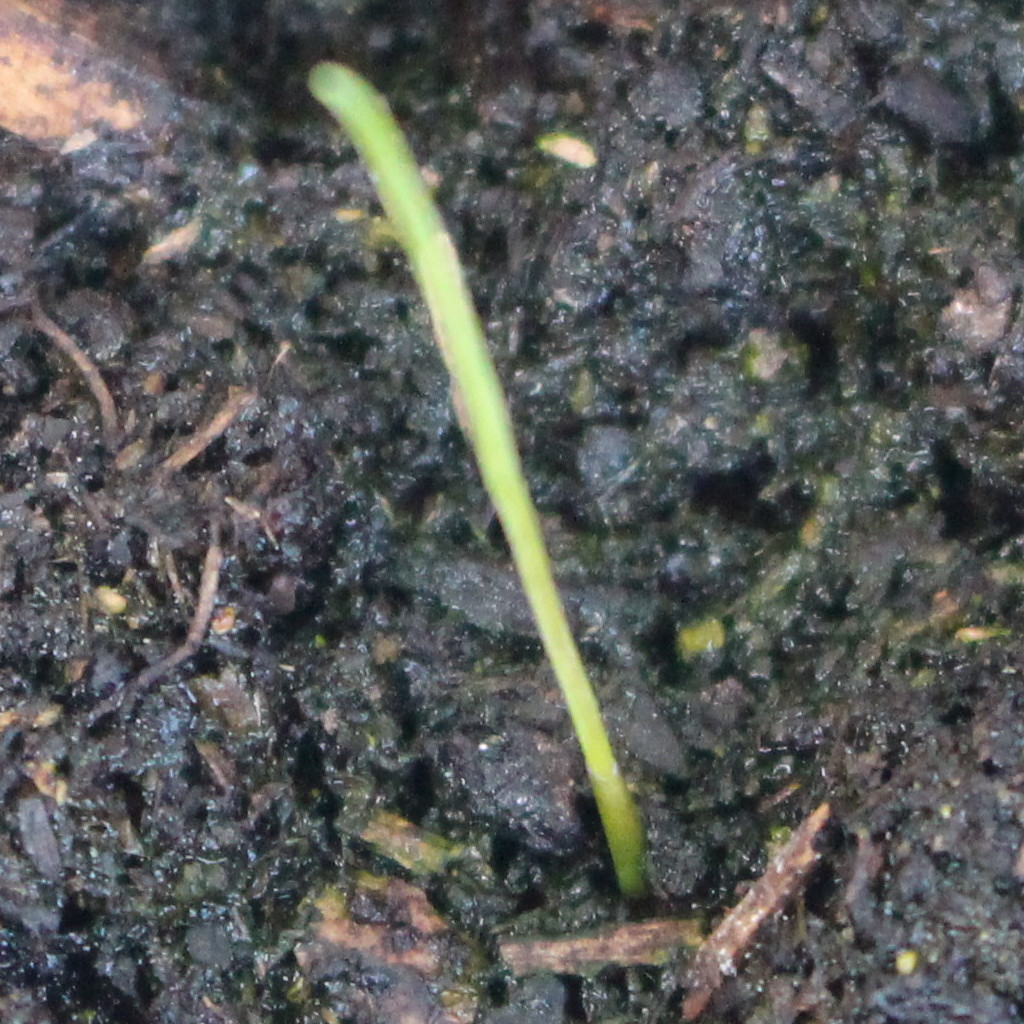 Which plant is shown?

Lolium multiflorum
